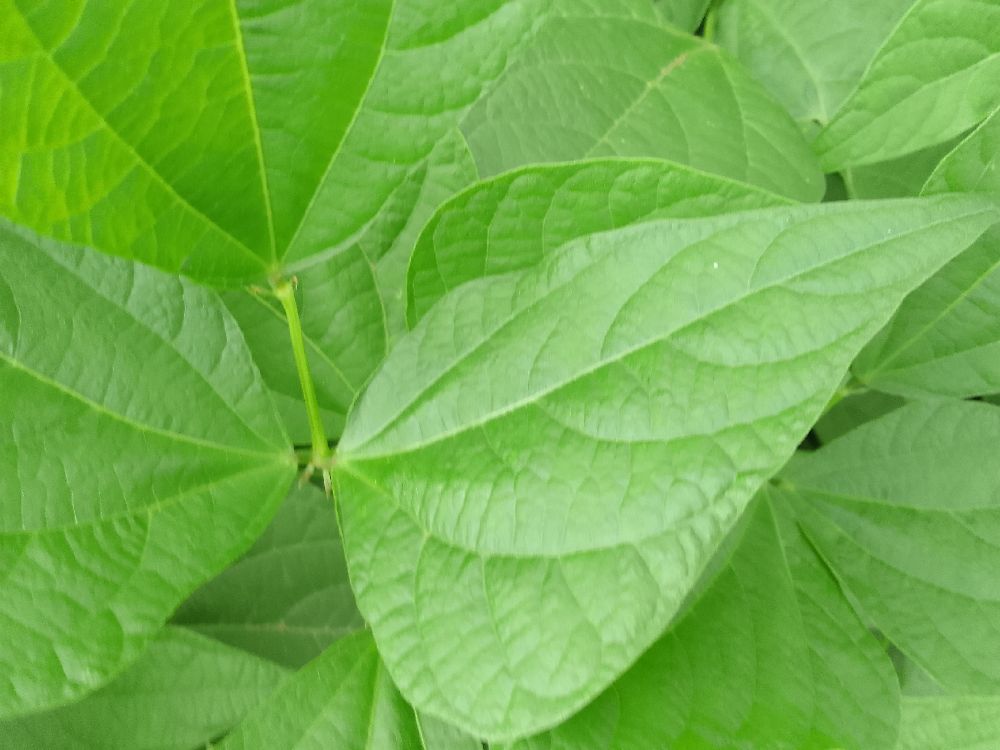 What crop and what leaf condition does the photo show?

common bean, healthy
